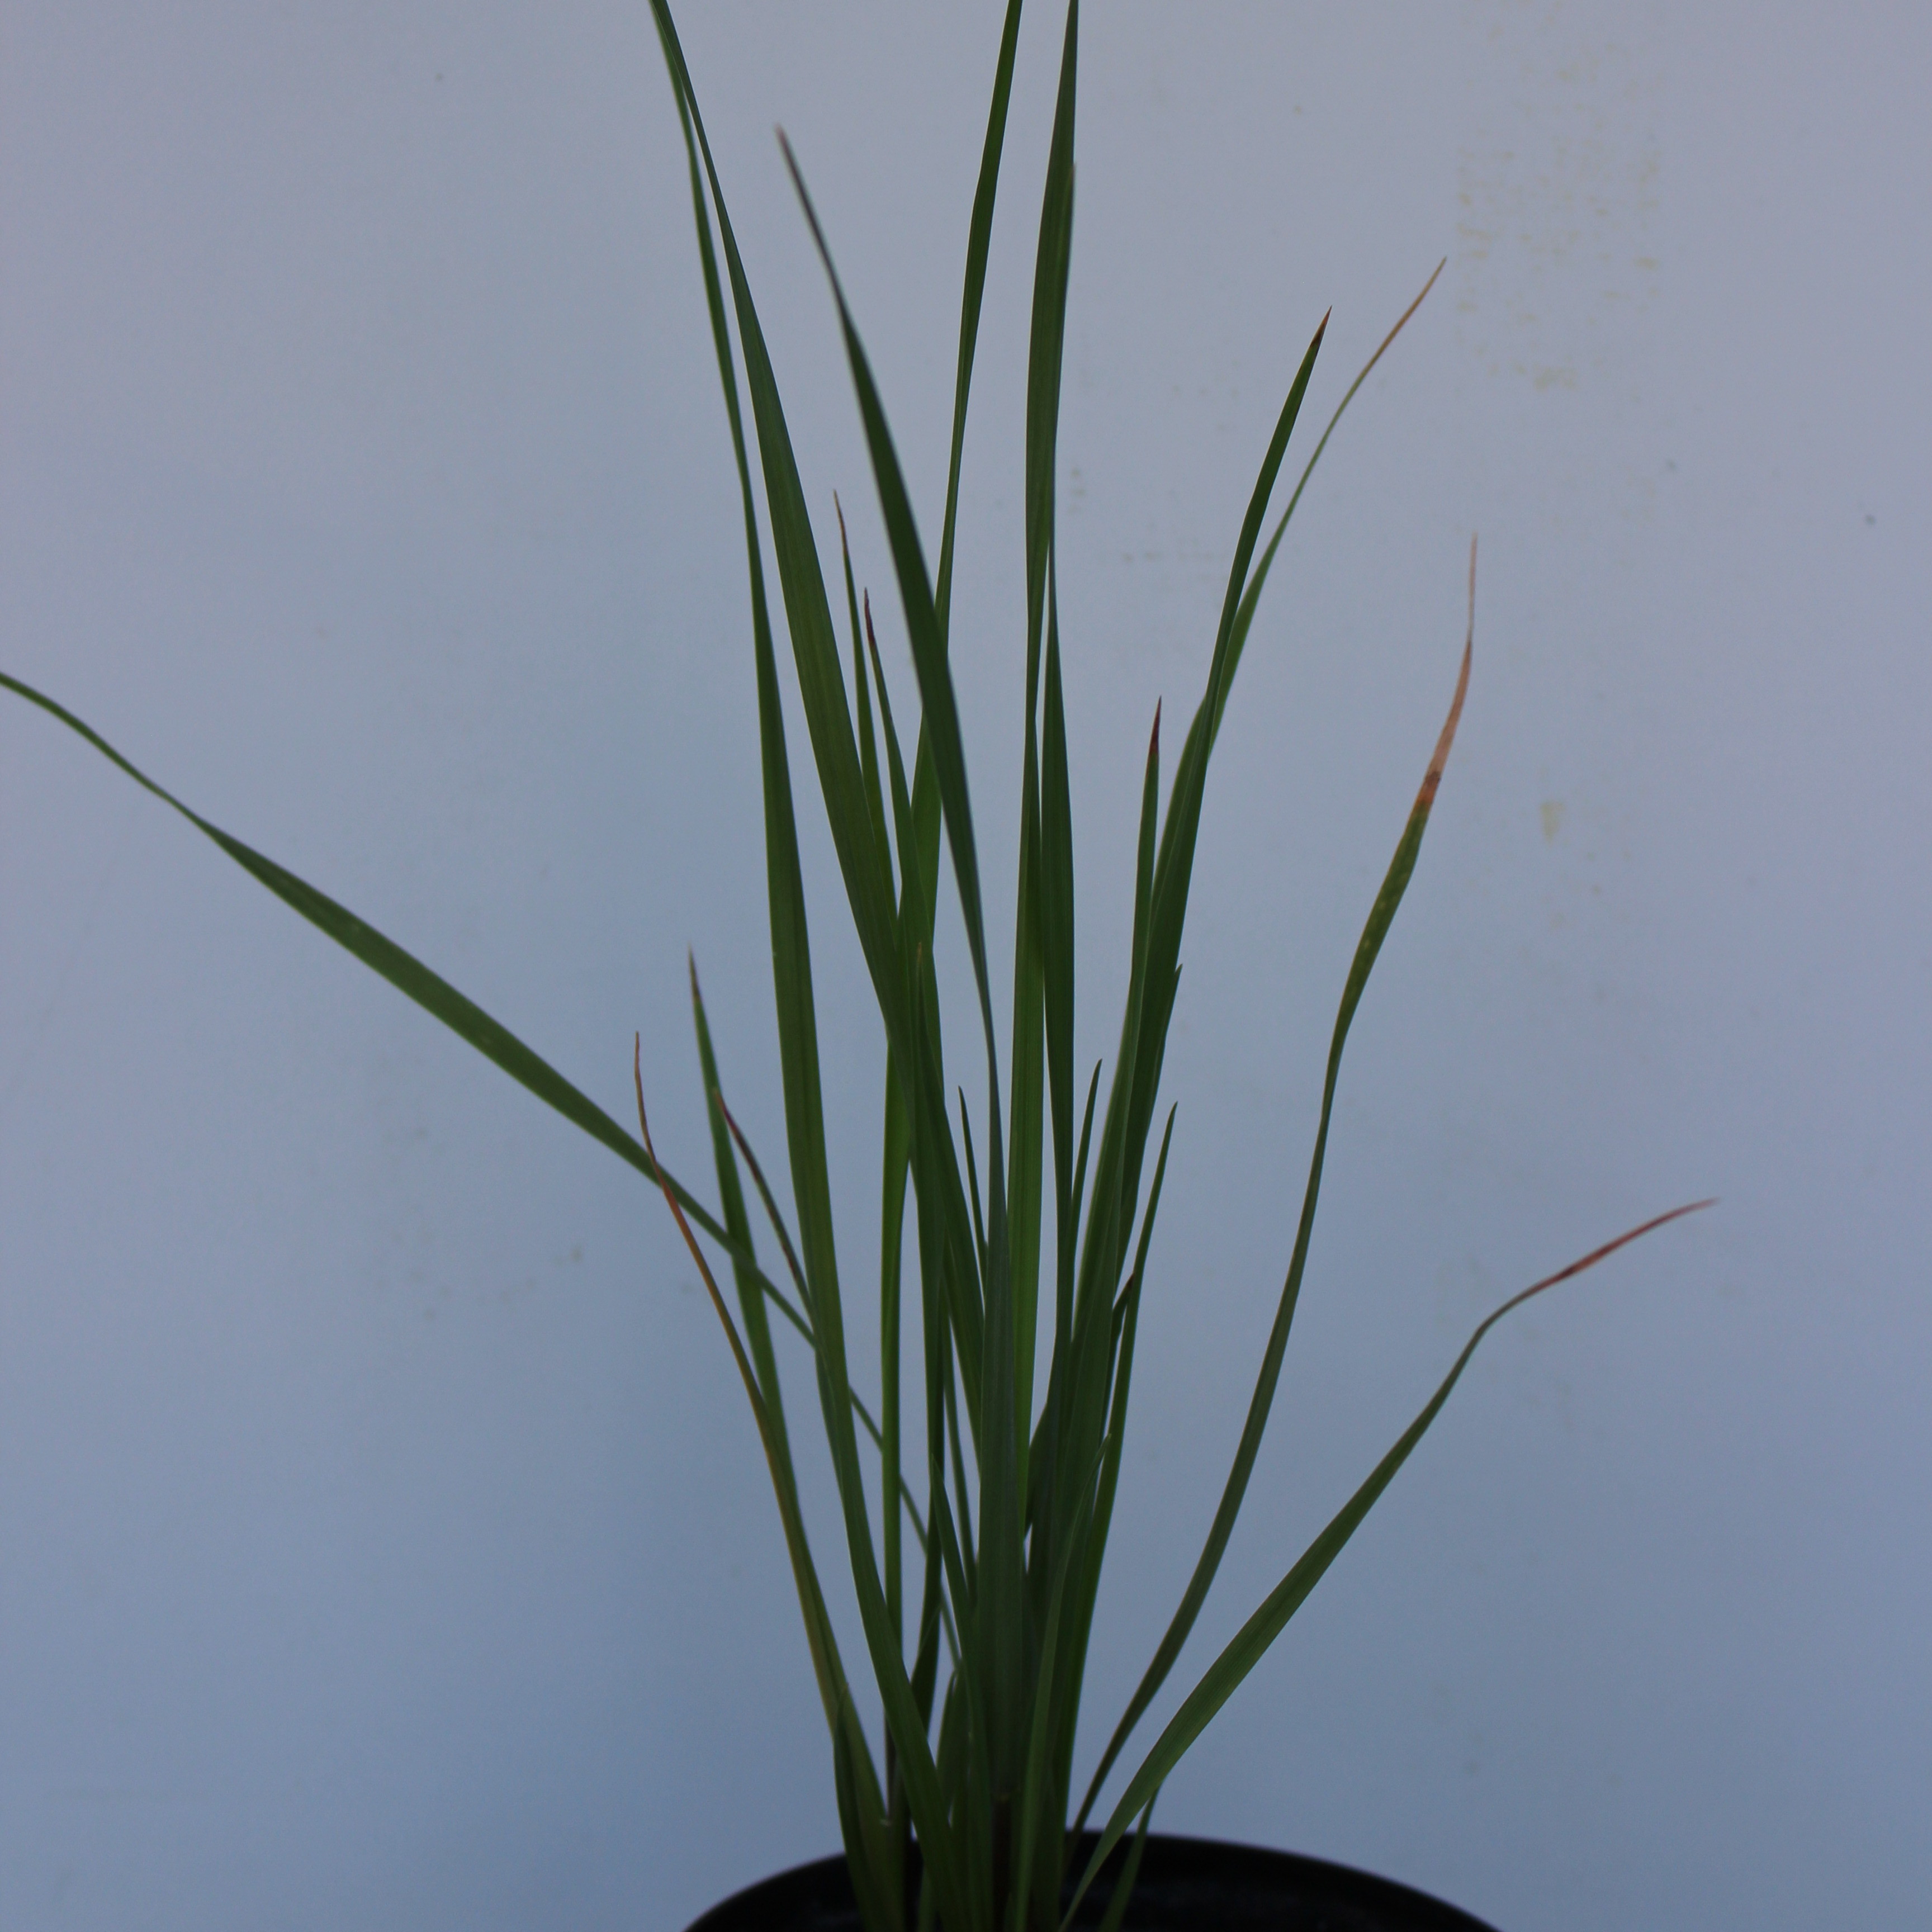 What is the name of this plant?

Lolium multiflorum
